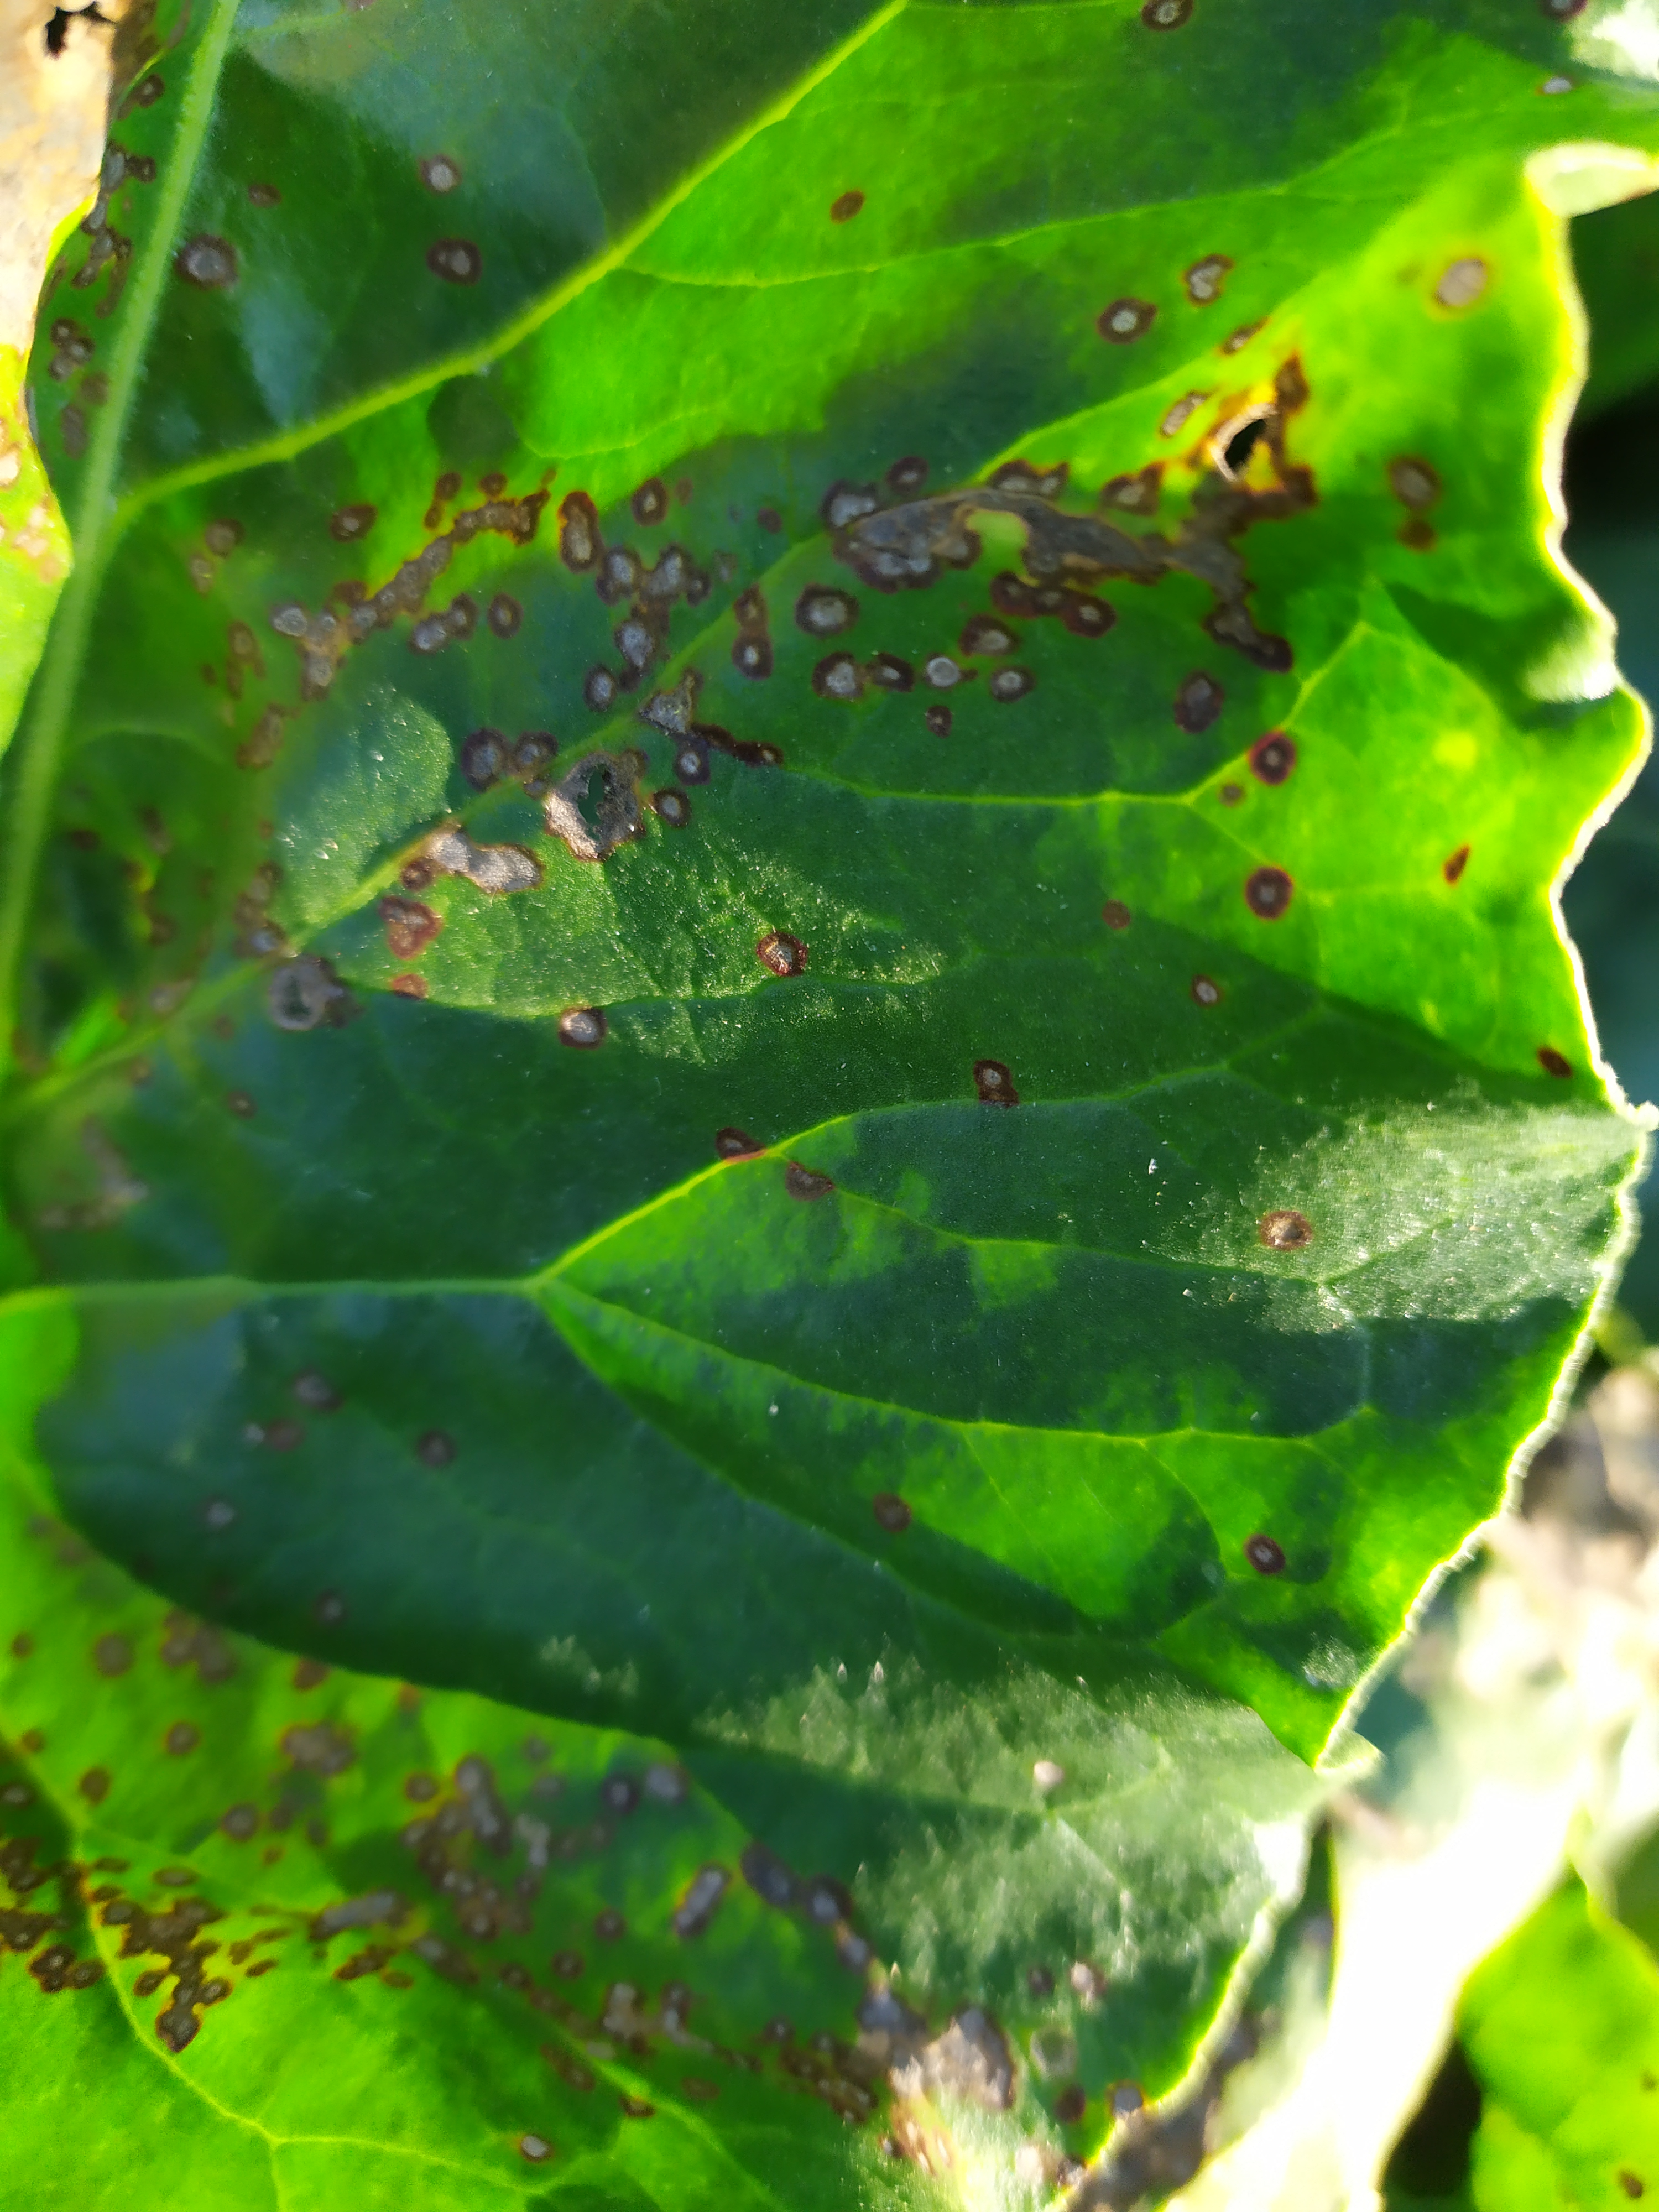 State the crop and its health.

beet, cercospora
